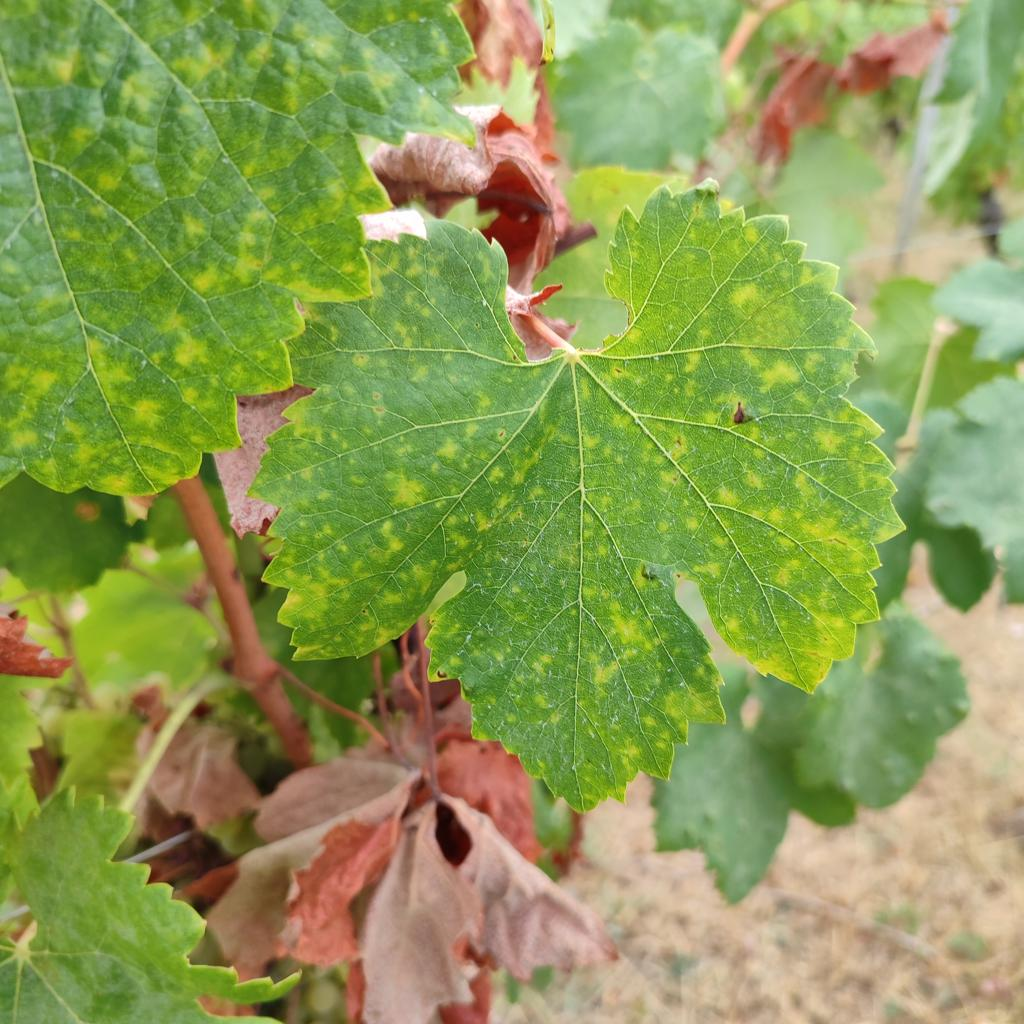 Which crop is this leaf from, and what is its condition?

grapevine, esca complex
